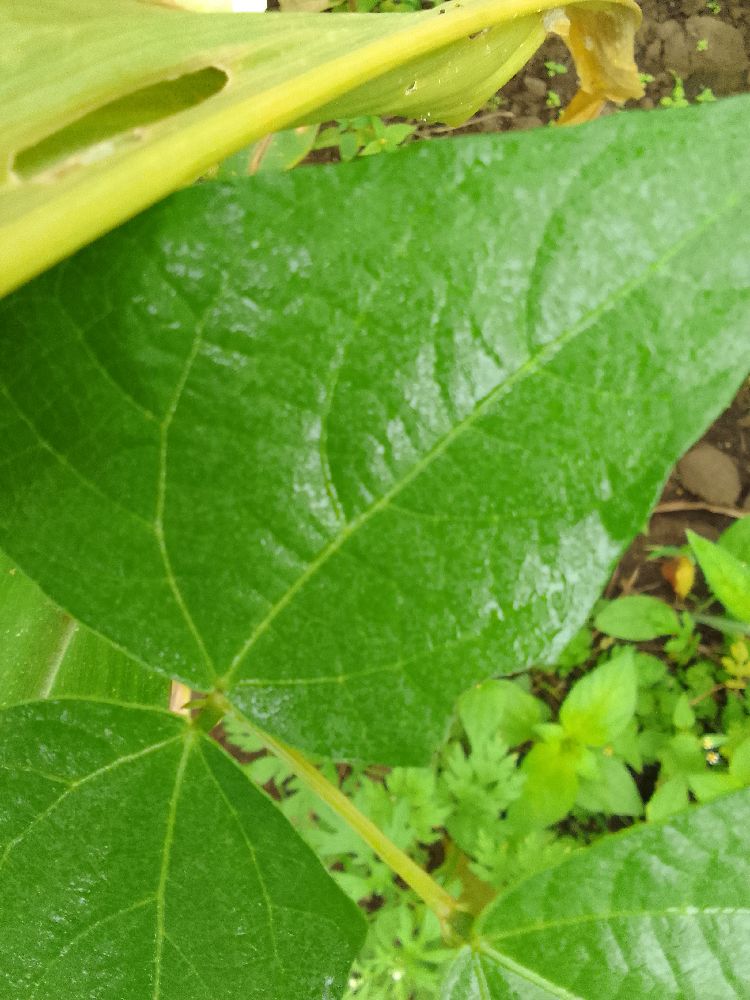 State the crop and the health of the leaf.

common bean, healthy
